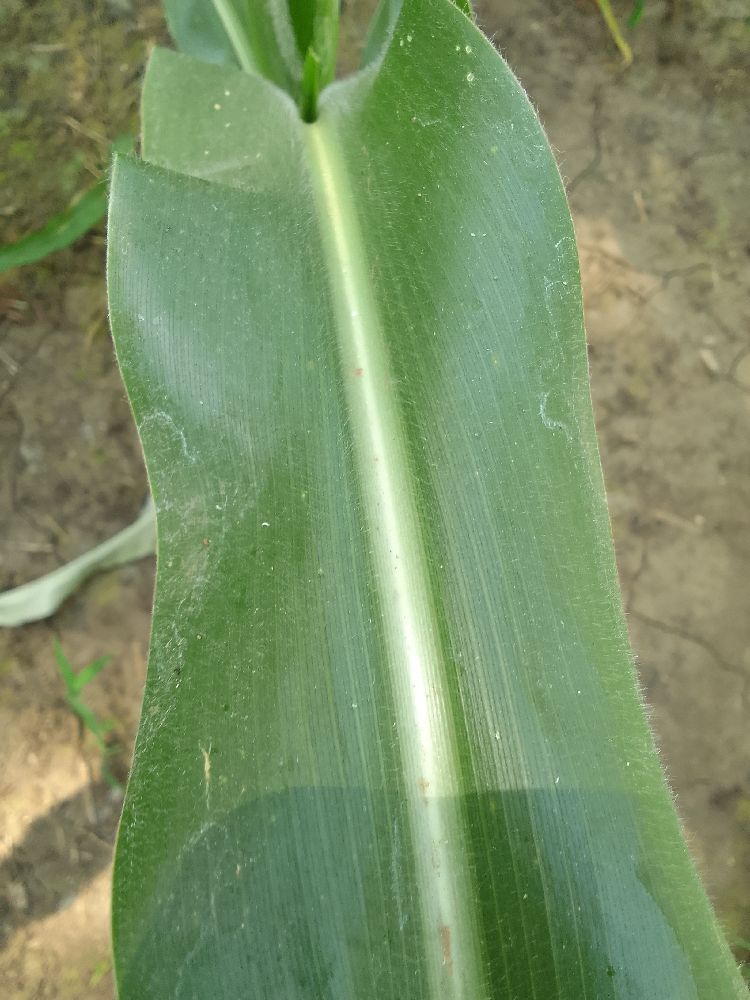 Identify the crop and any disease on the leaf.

maize, healthy
